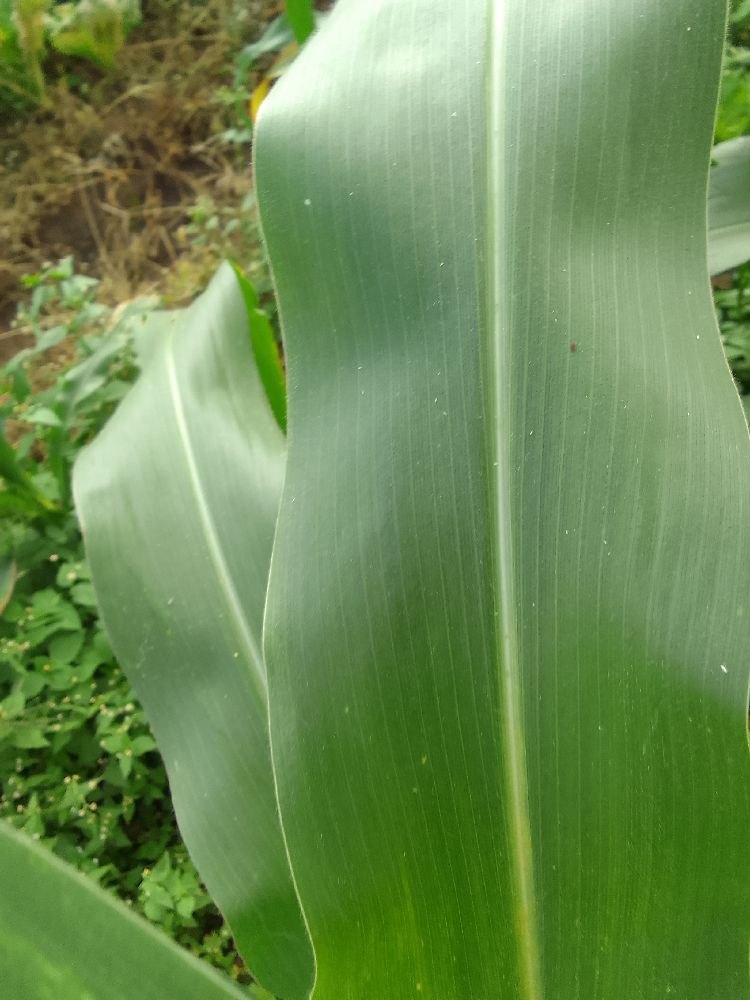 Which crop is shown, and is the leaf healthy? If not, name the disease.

maize, healthy
